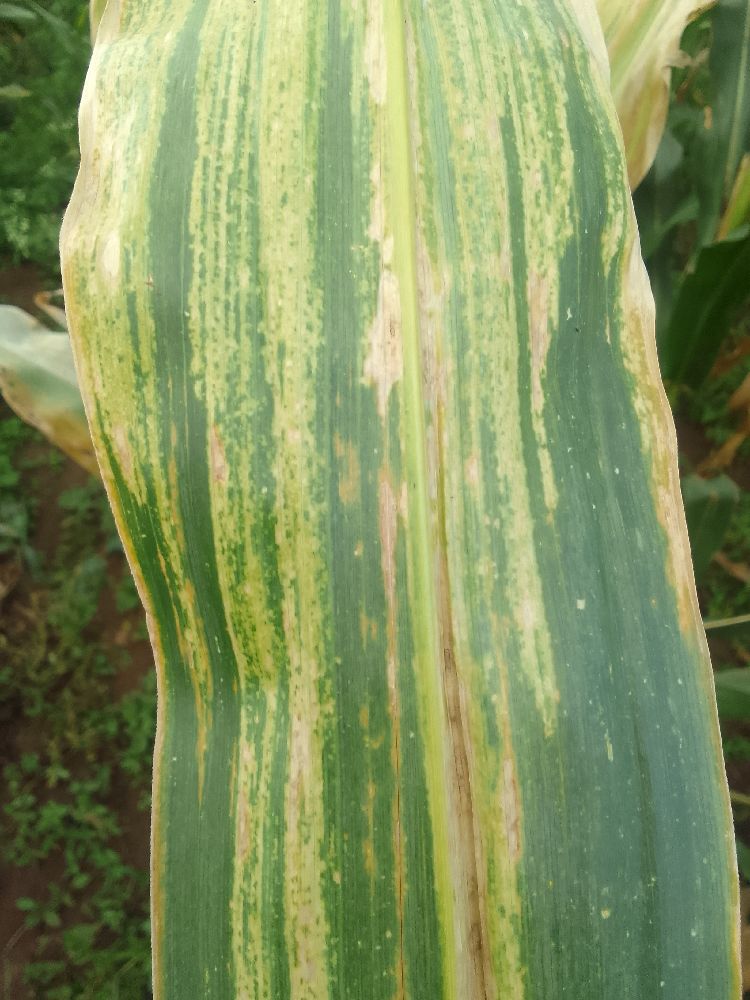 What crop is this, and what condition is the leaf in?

maize, maize lethal necrosis
